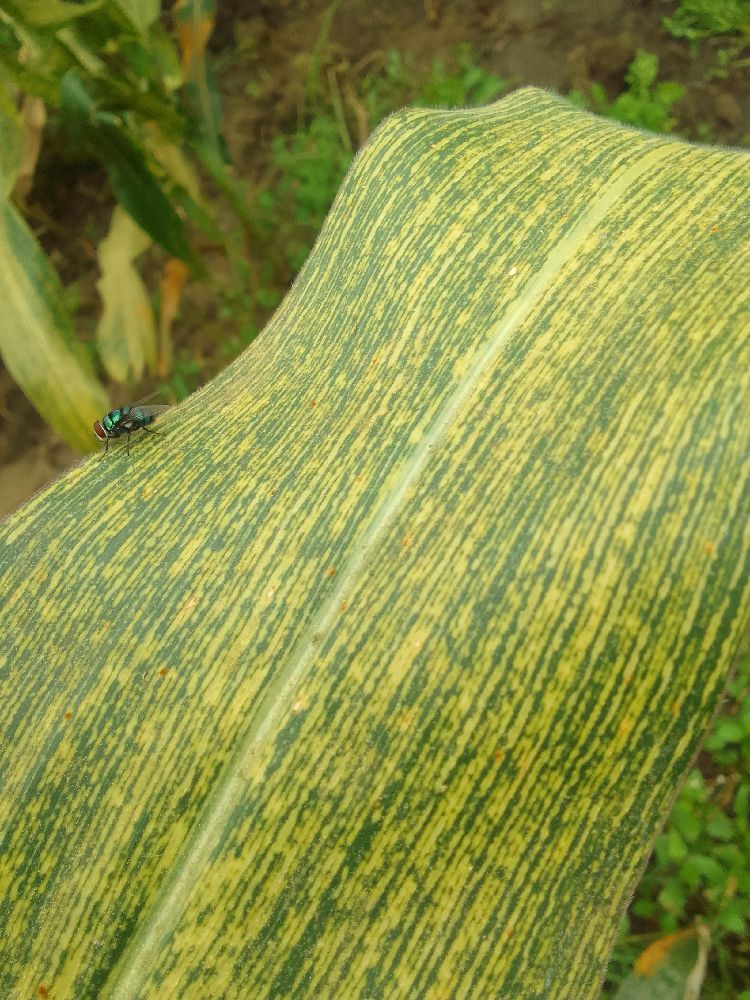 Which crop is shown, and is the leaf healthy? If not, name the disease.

maize, maize streak virus
